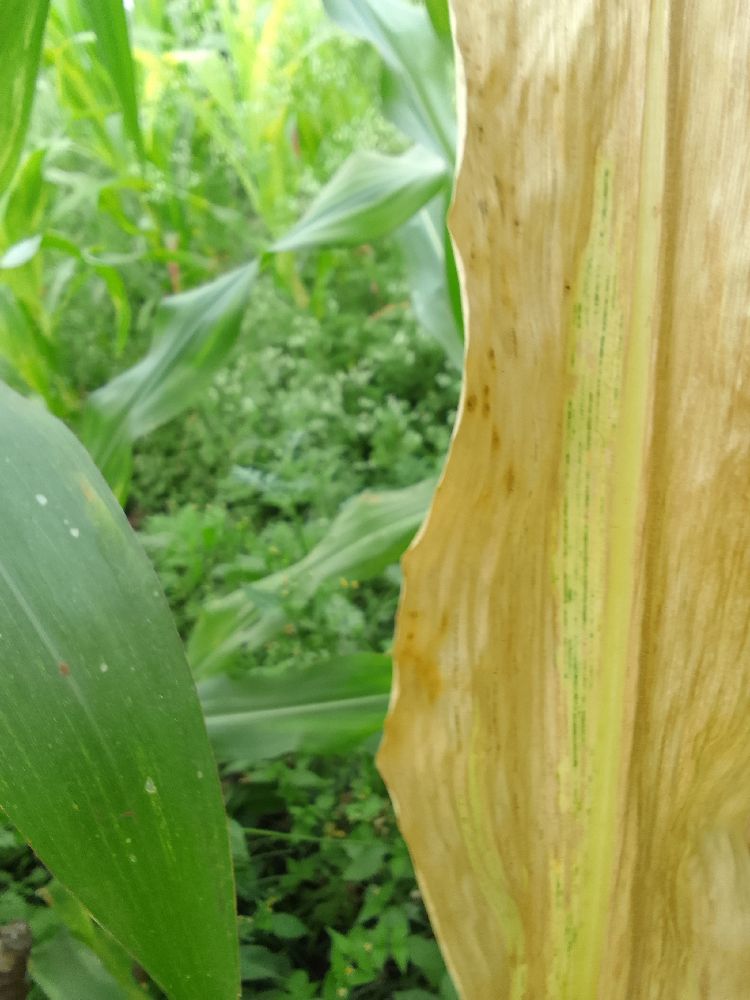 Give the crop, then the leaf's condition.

maize, maize lethal necrosis
